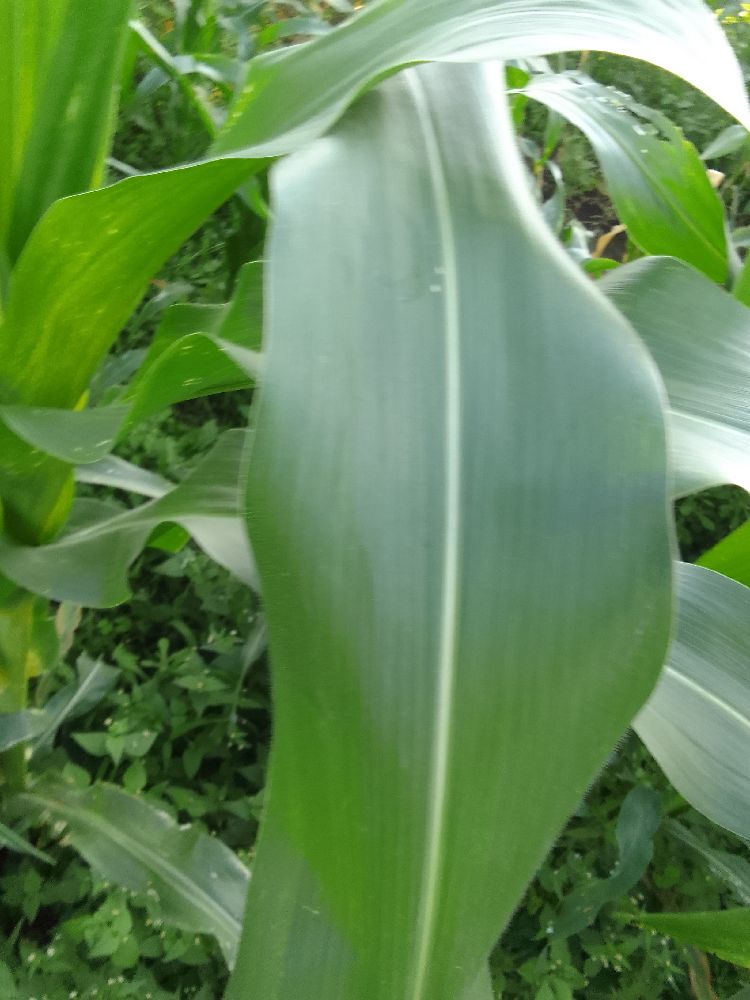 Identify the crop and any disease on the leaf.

maize, healthy
